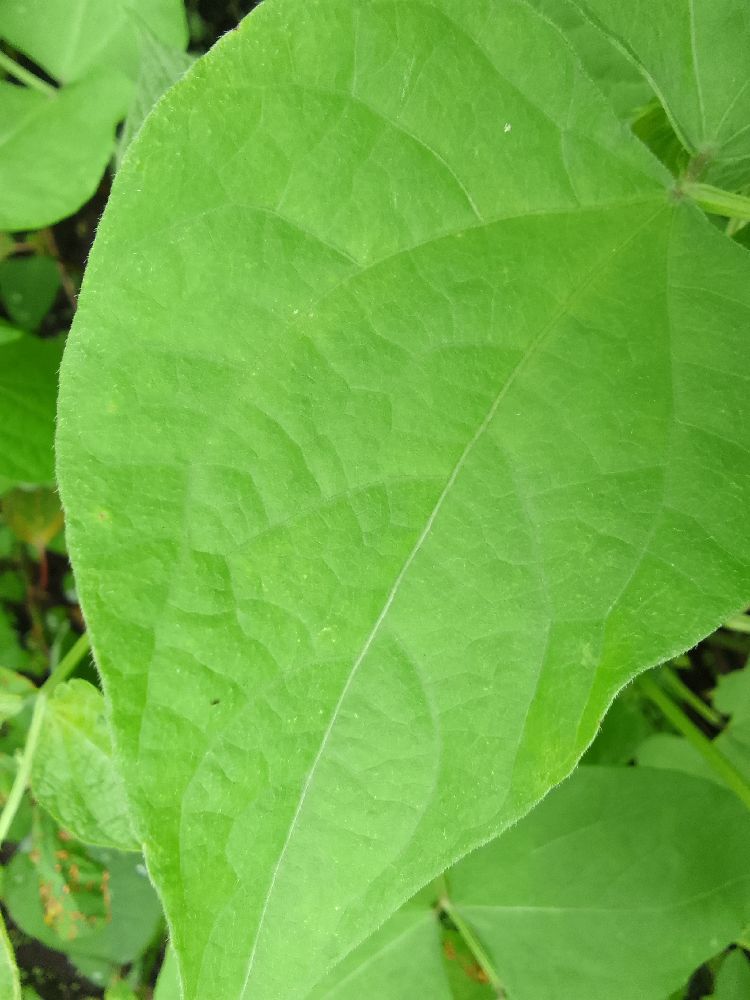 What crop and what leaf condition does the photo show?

common bean, healthy
